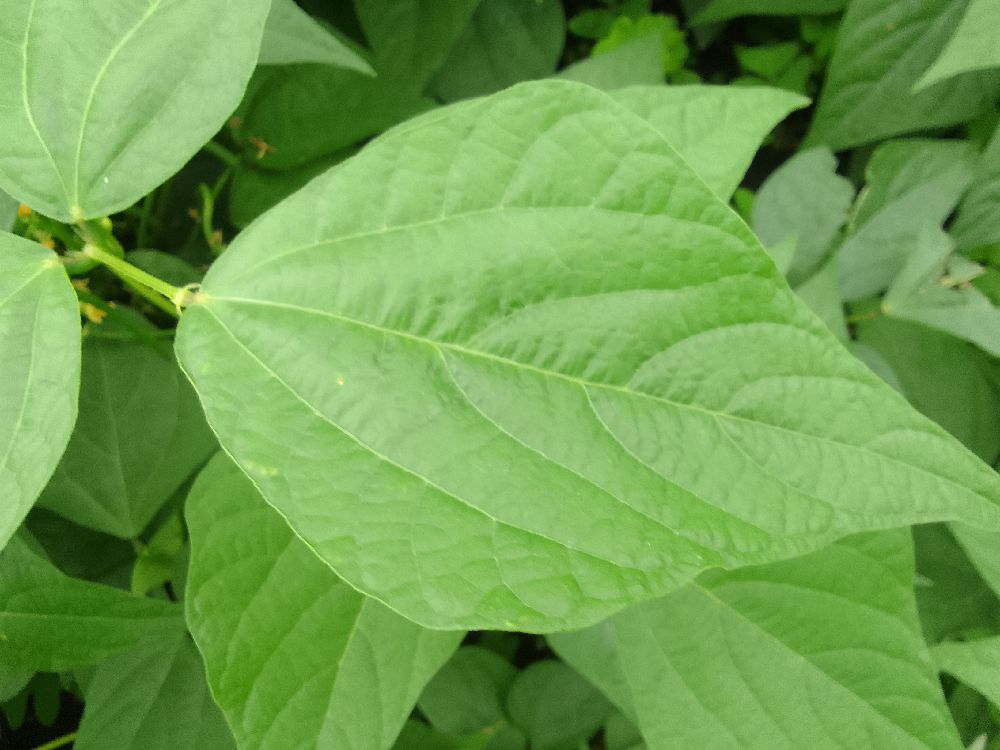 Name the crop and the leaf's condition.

common bean, healthy
